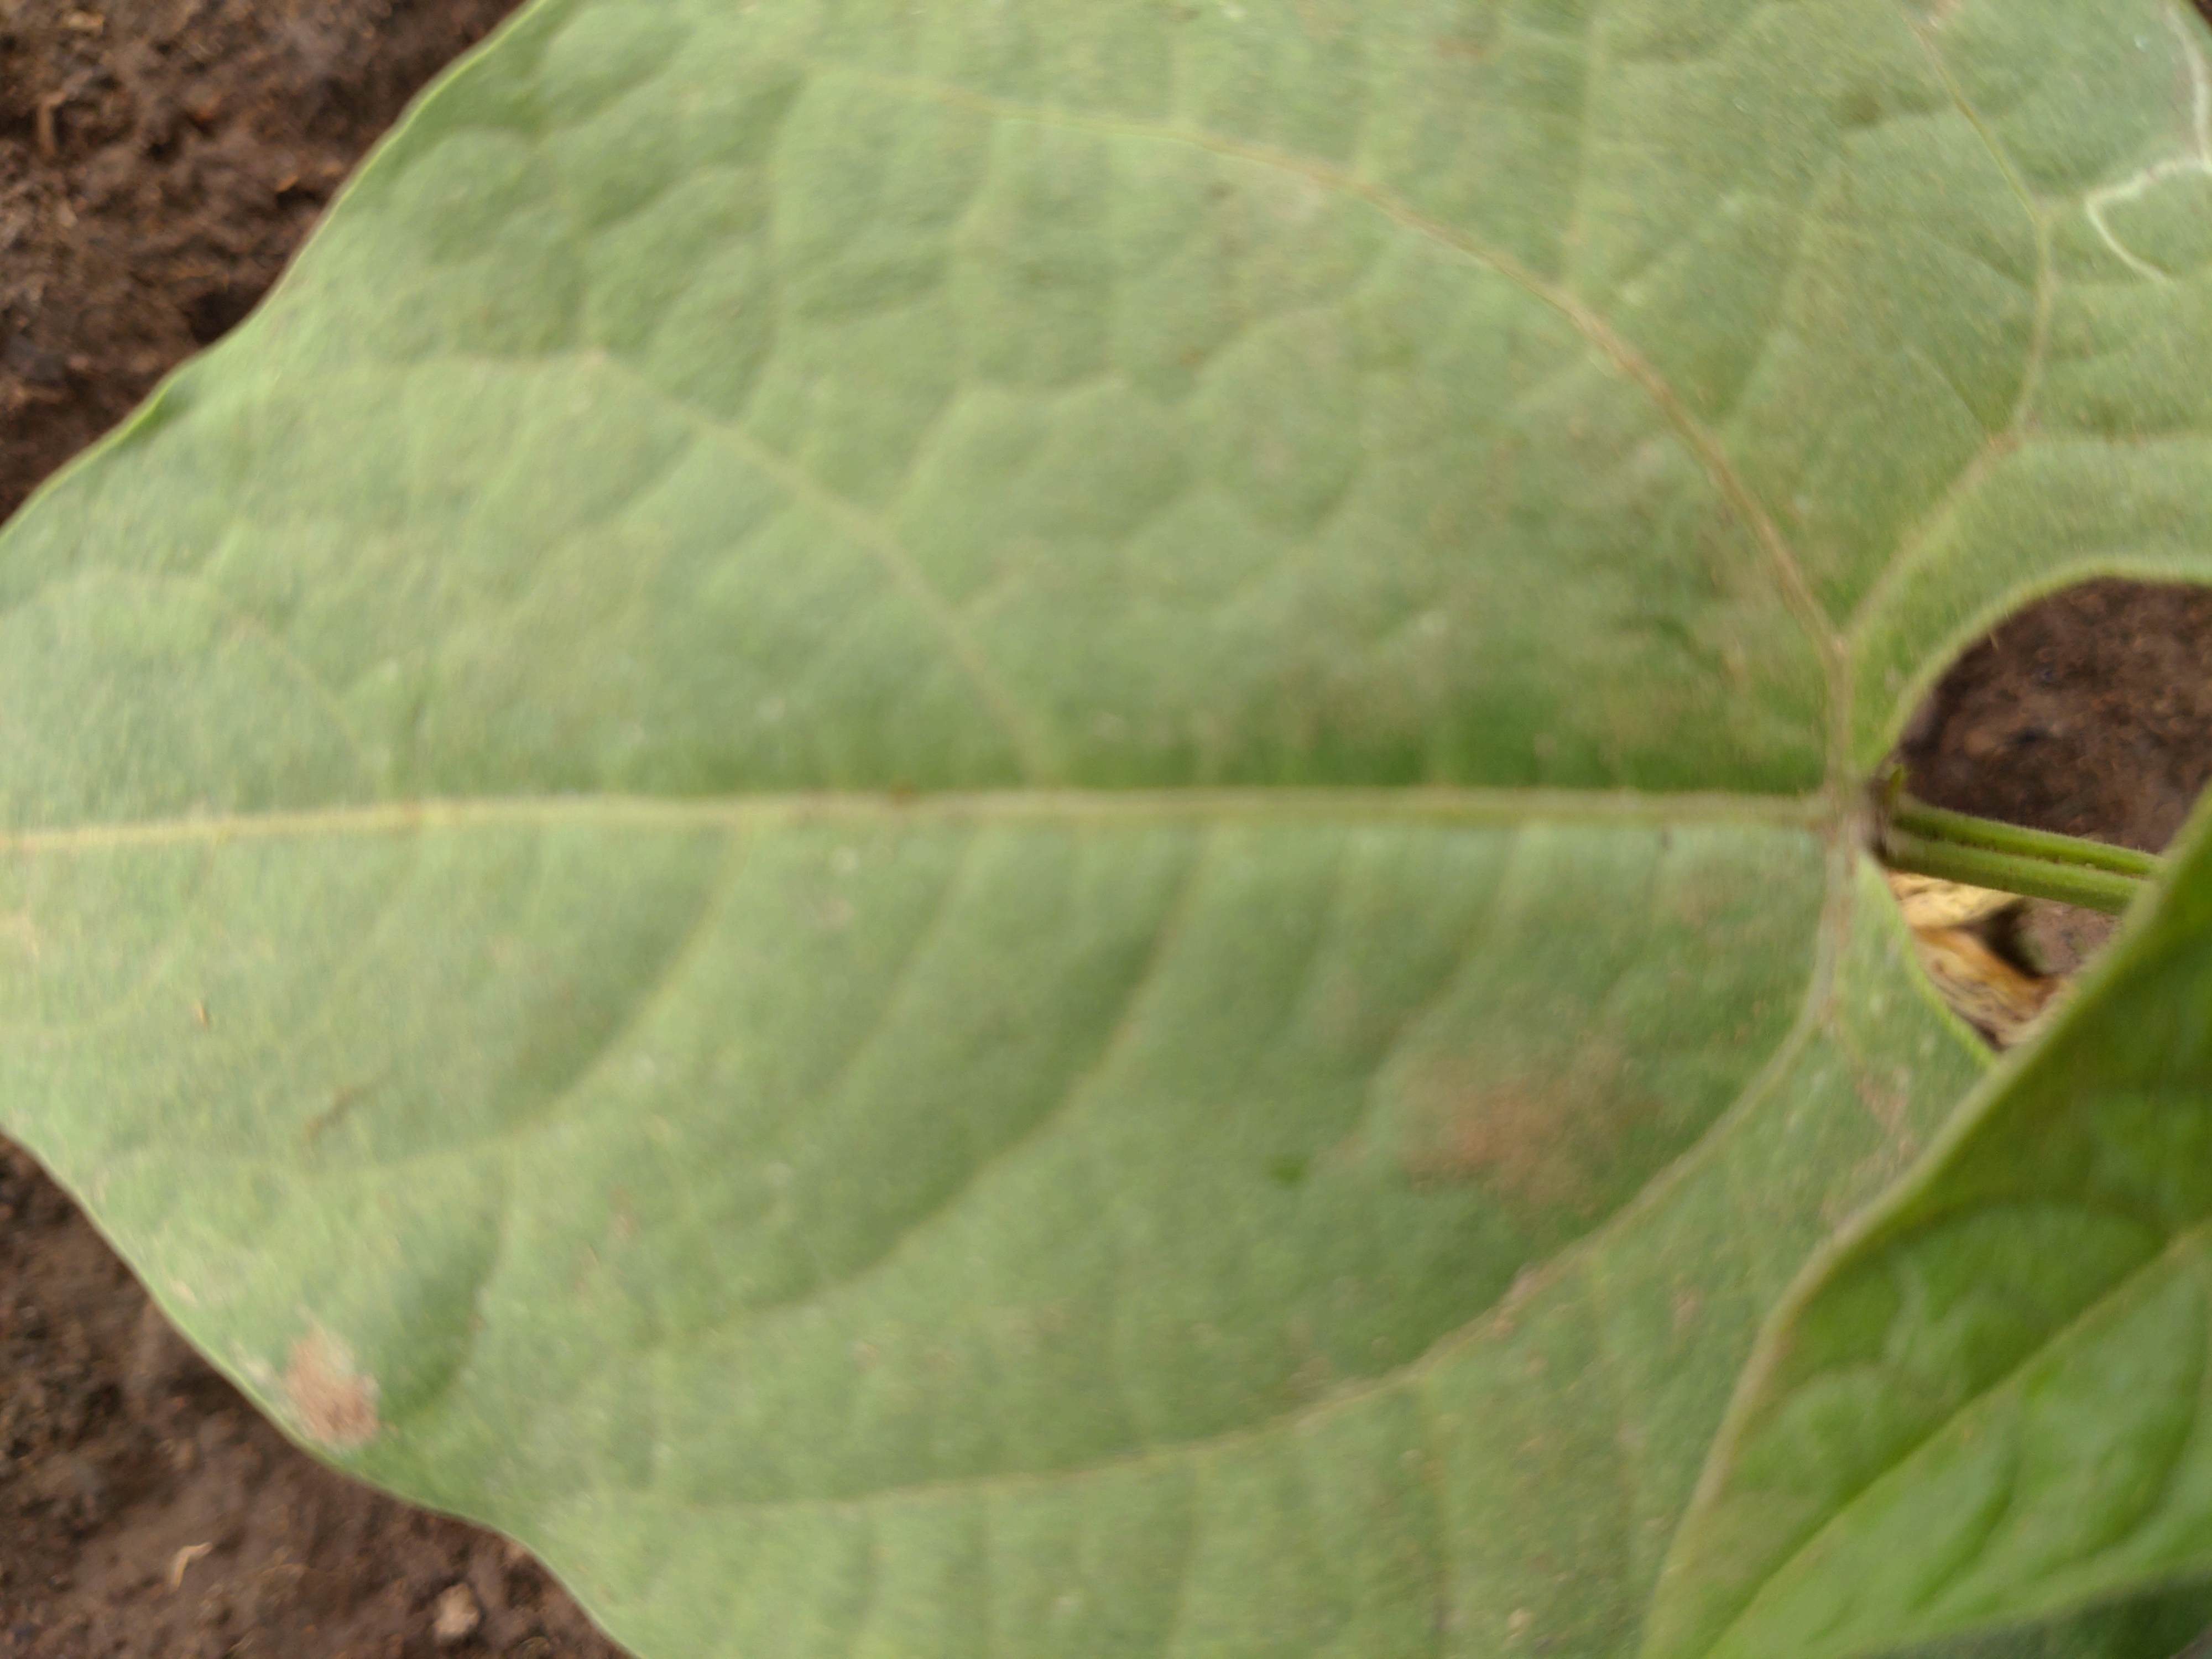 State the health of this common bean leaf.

healthy
